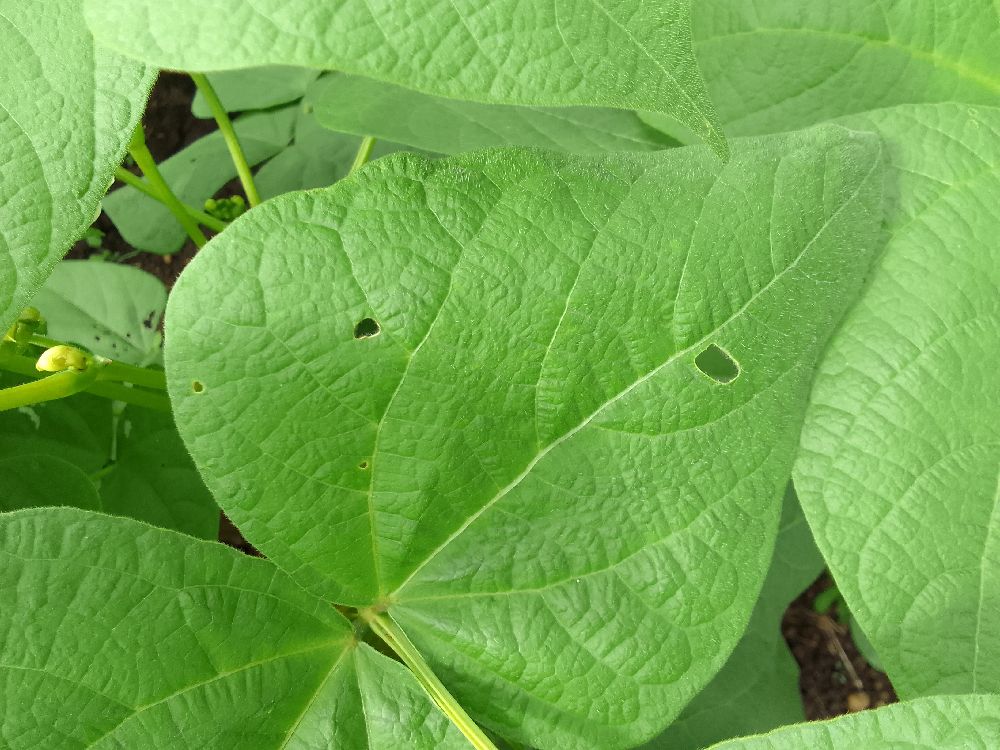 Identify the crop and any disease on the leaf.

common bean, healthy
